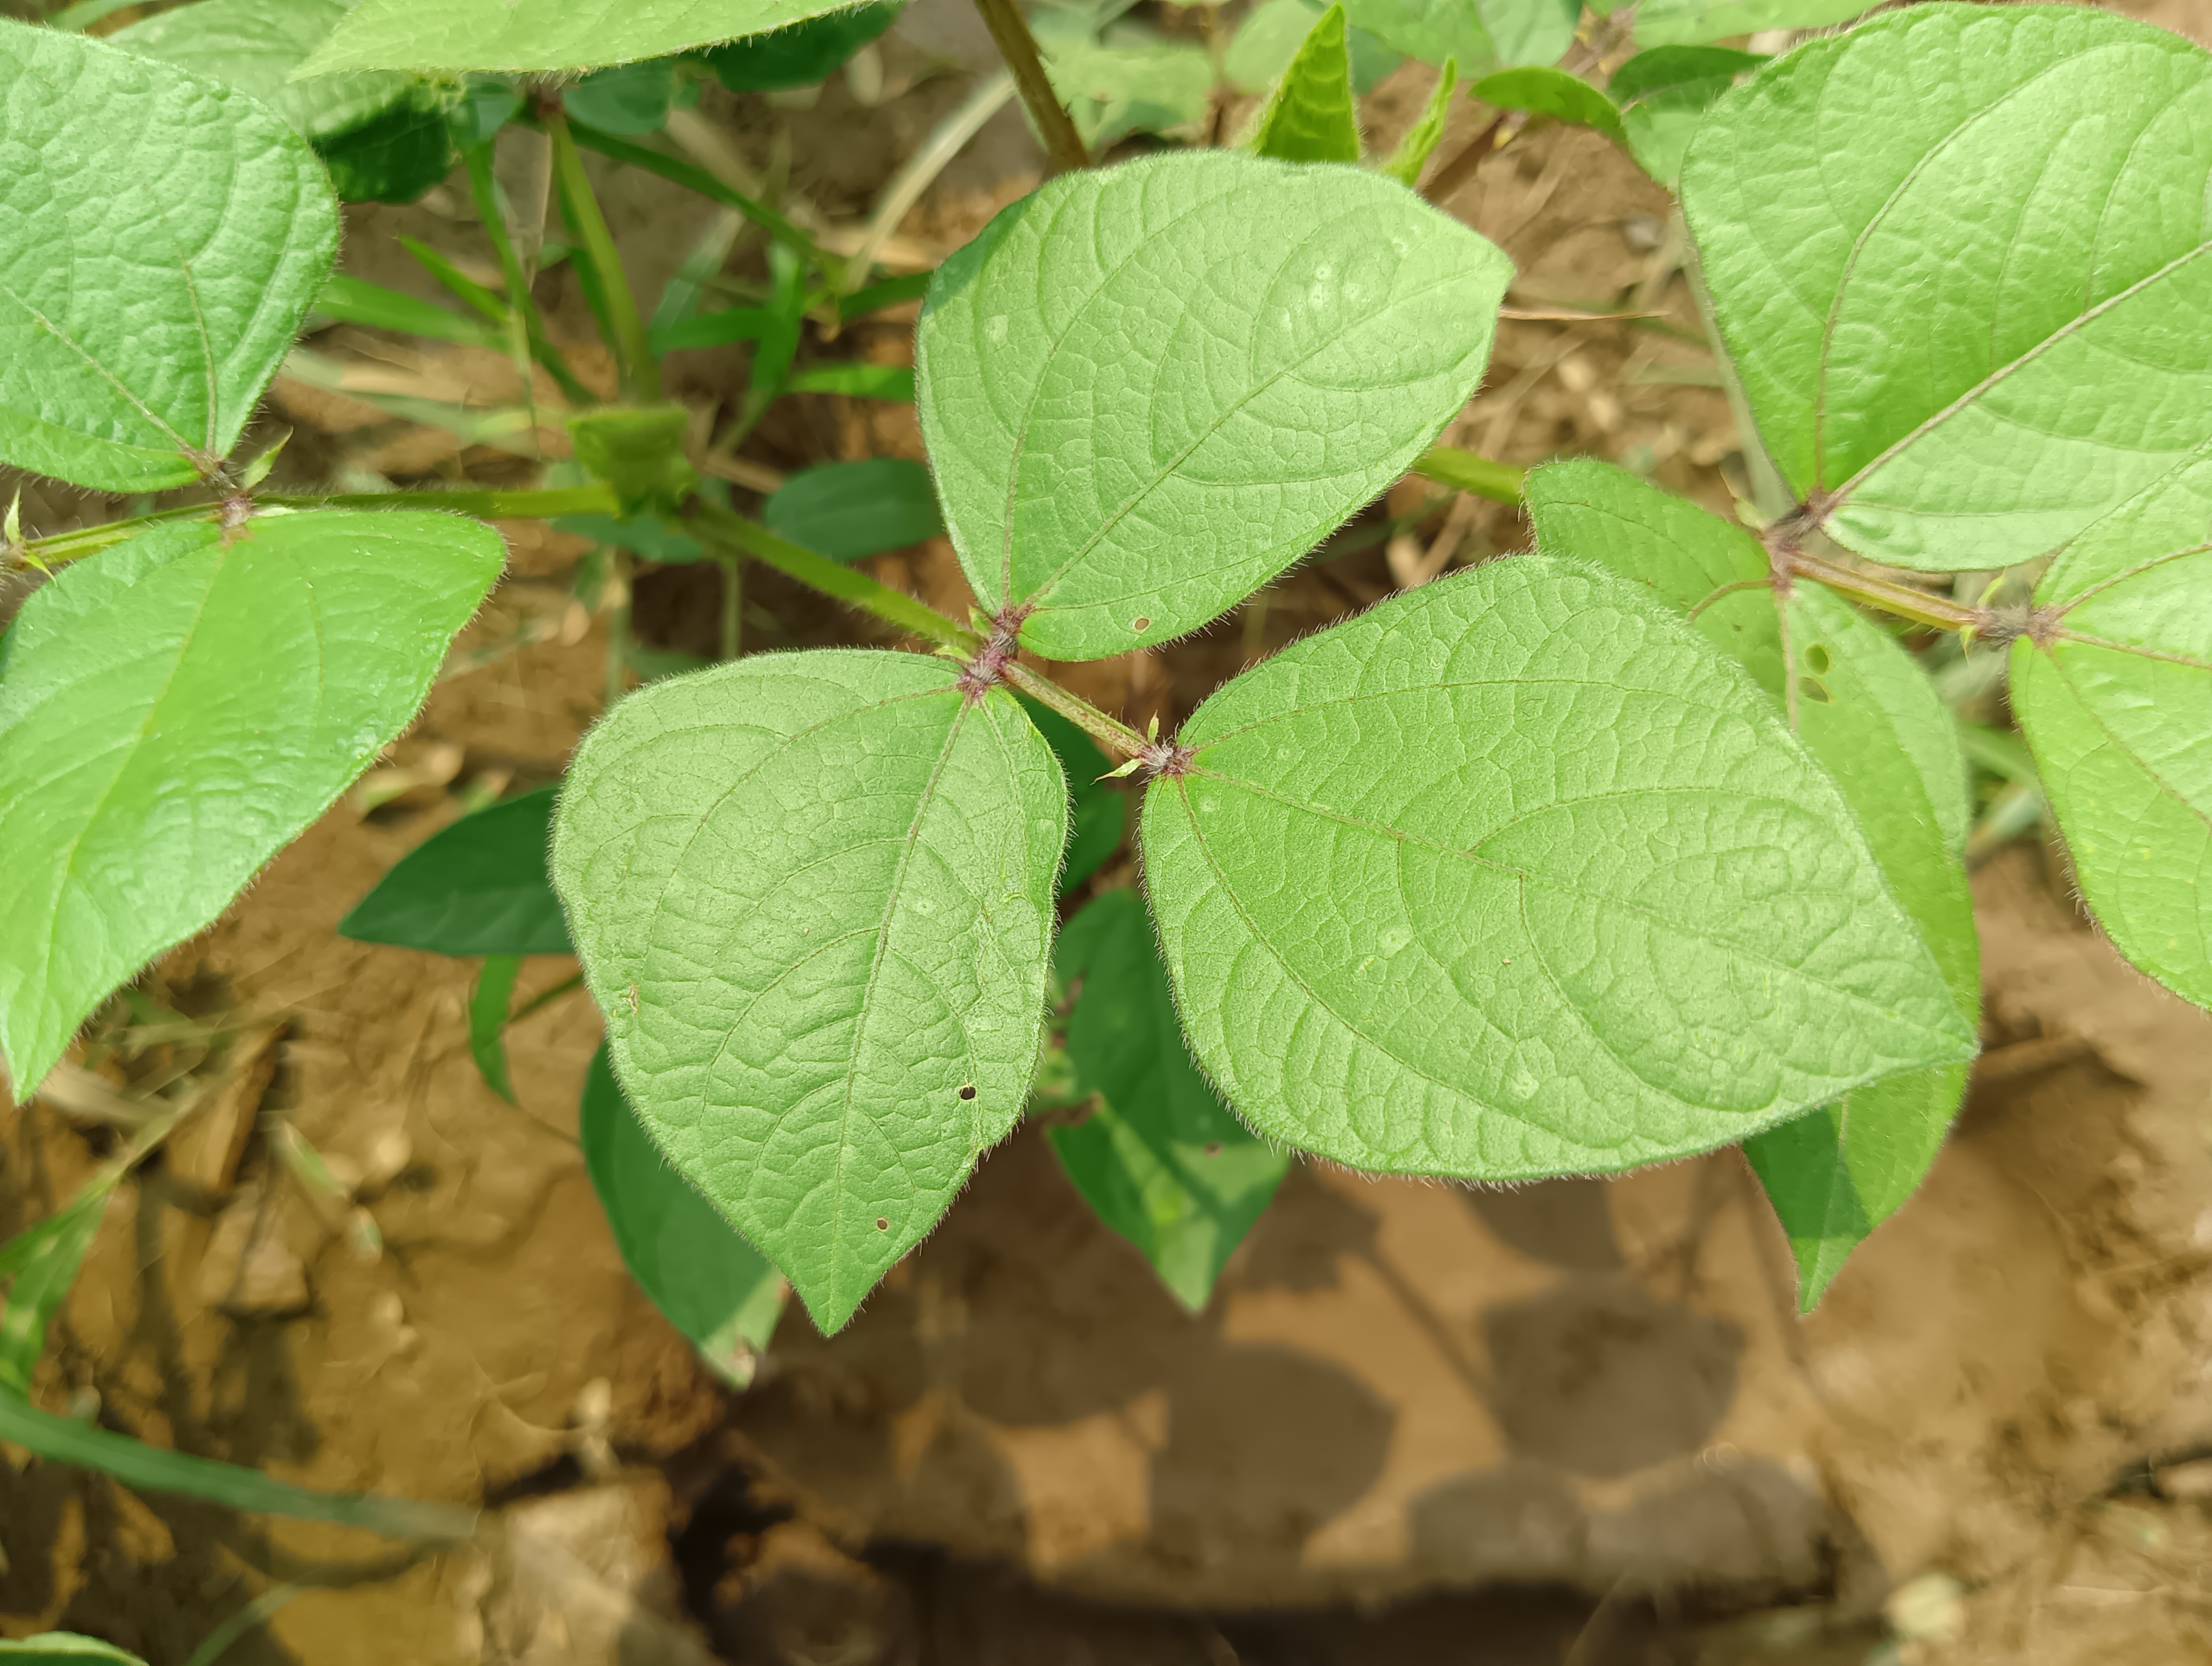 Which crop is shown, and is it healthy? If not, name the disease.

mungbean, healthy
